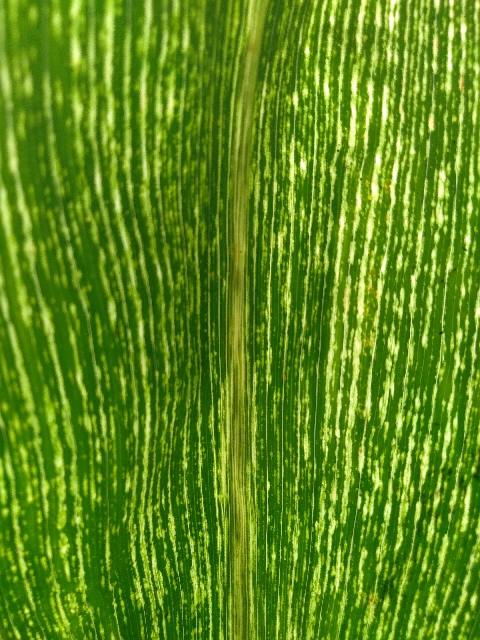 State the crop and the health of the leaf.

maize, maize streak virus
